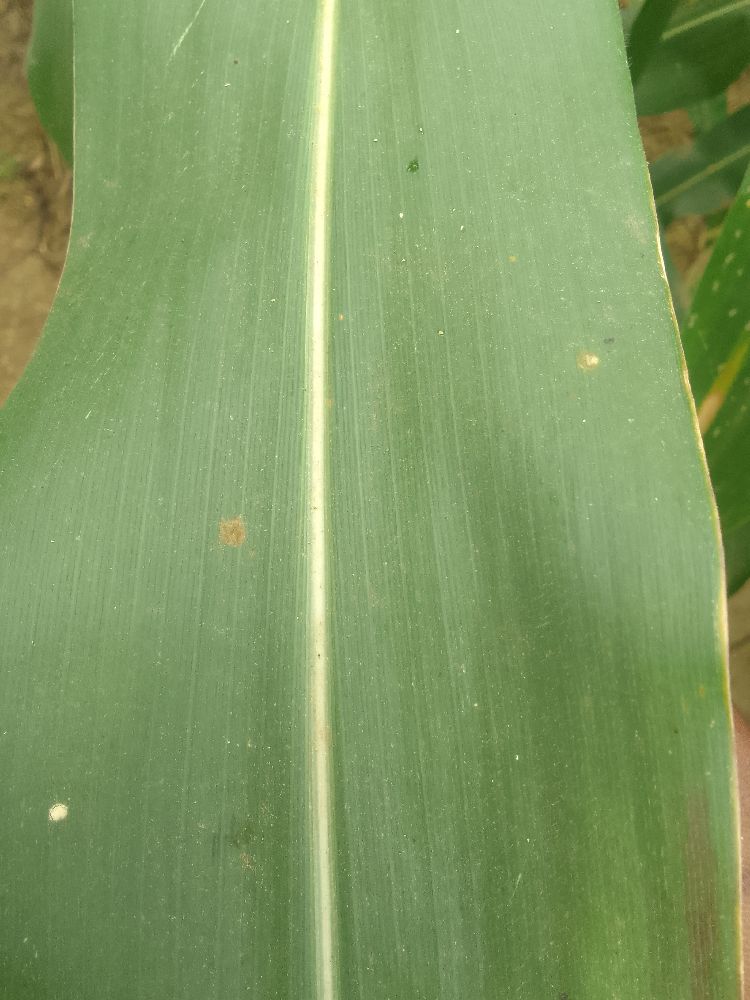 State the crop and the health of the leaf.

maize, healthy
